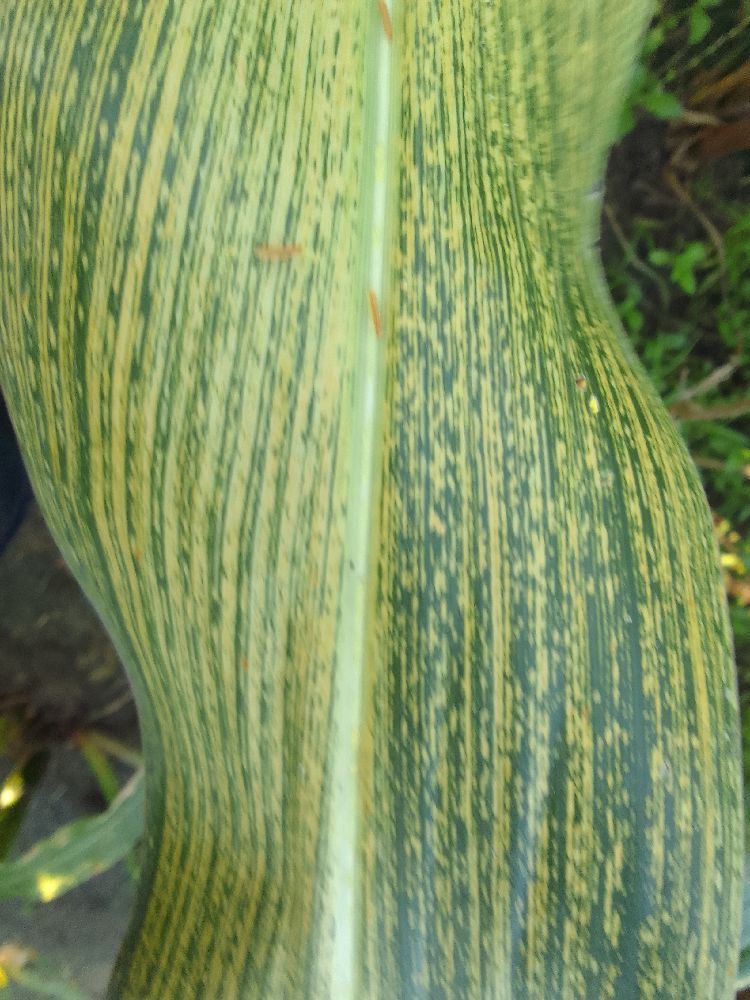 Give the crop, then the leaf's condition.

maize, maize streak virus
